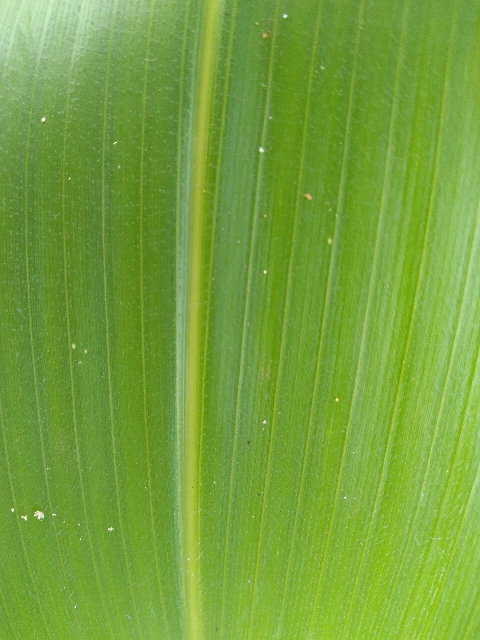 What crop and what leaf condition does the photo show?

maize, healthy
